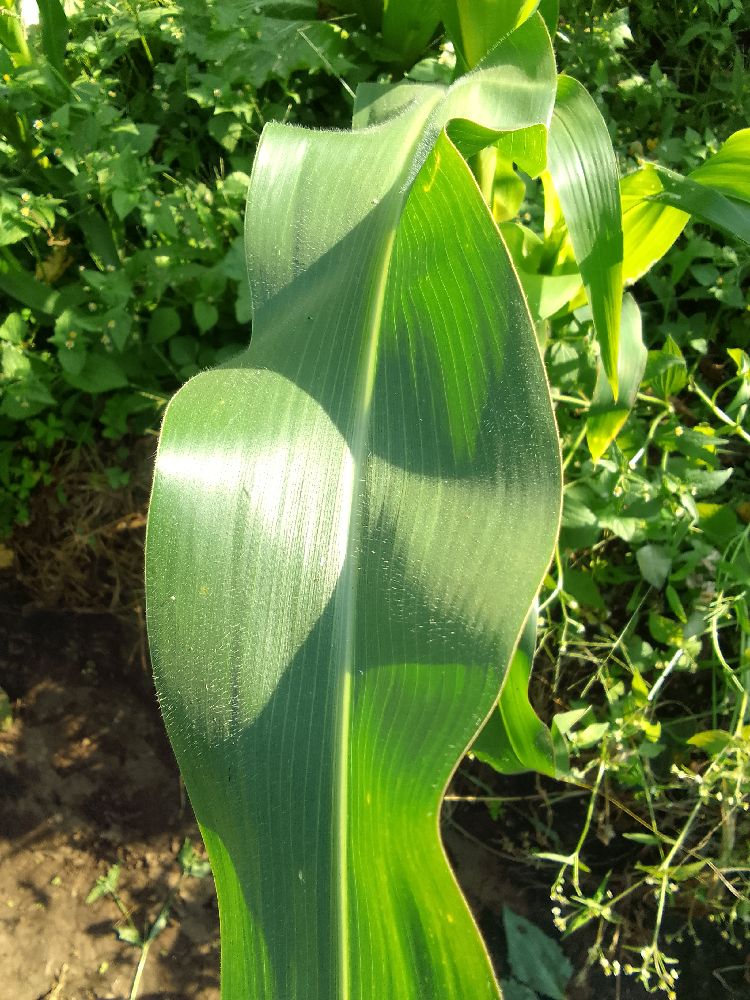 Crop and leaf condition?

maize, healthy
